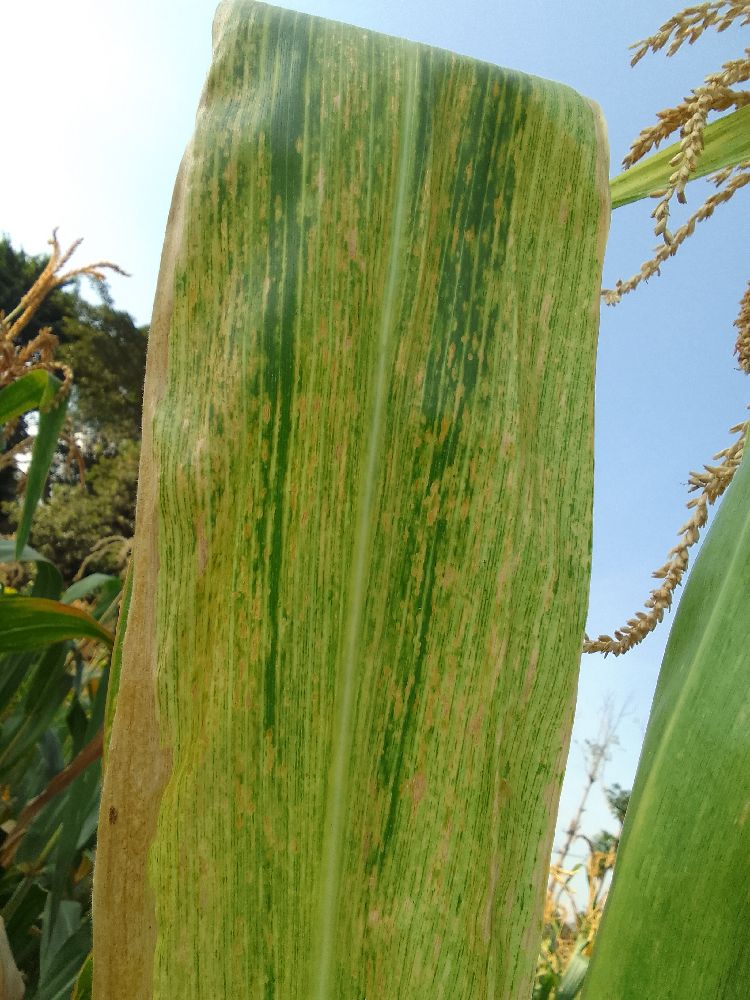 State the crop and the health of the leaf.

maize, maize lethal necrosis
